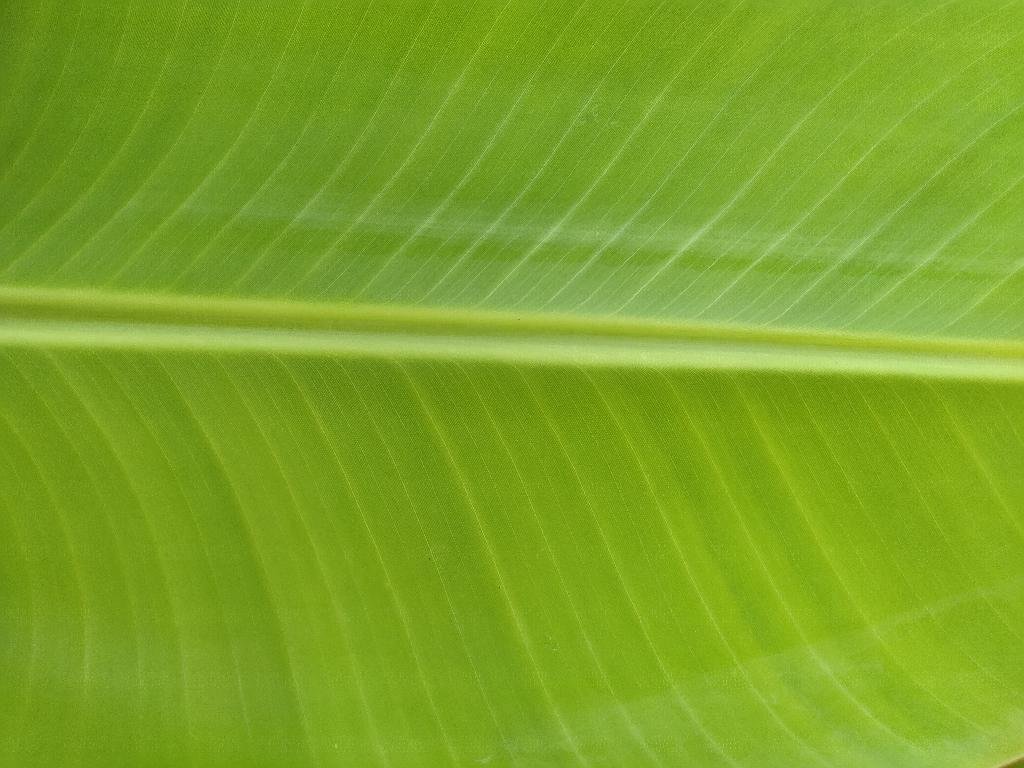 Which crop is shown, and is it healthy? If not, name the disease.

banana, healthy
